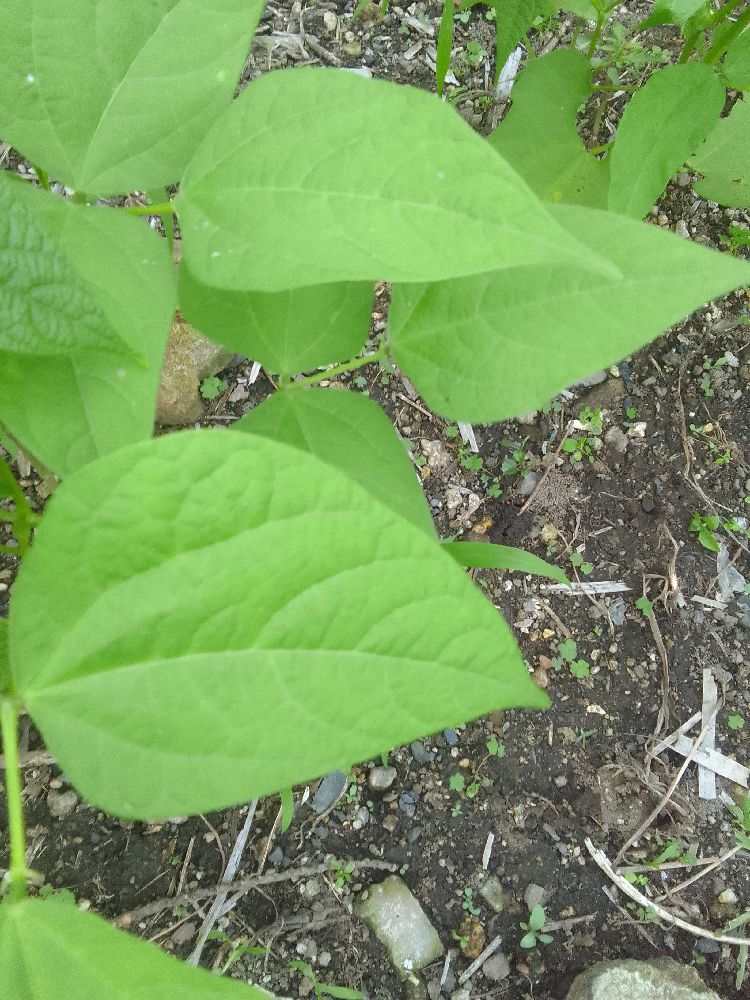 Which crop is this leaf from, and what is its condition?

common bean, healthy
